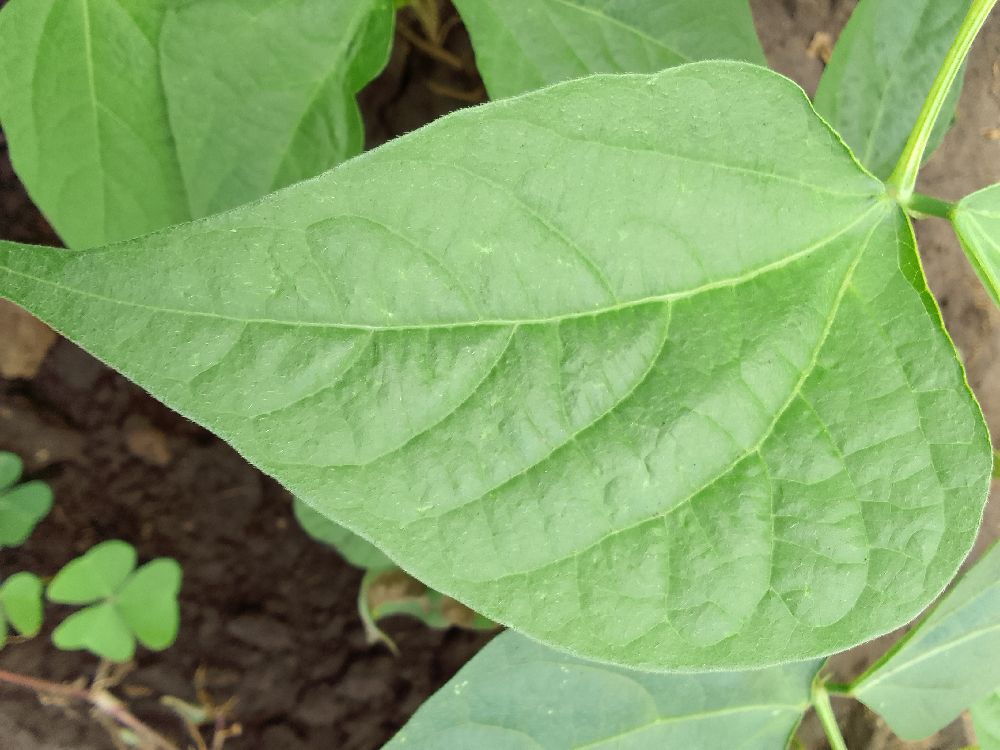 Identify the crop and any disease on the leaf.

common bean, healthy
